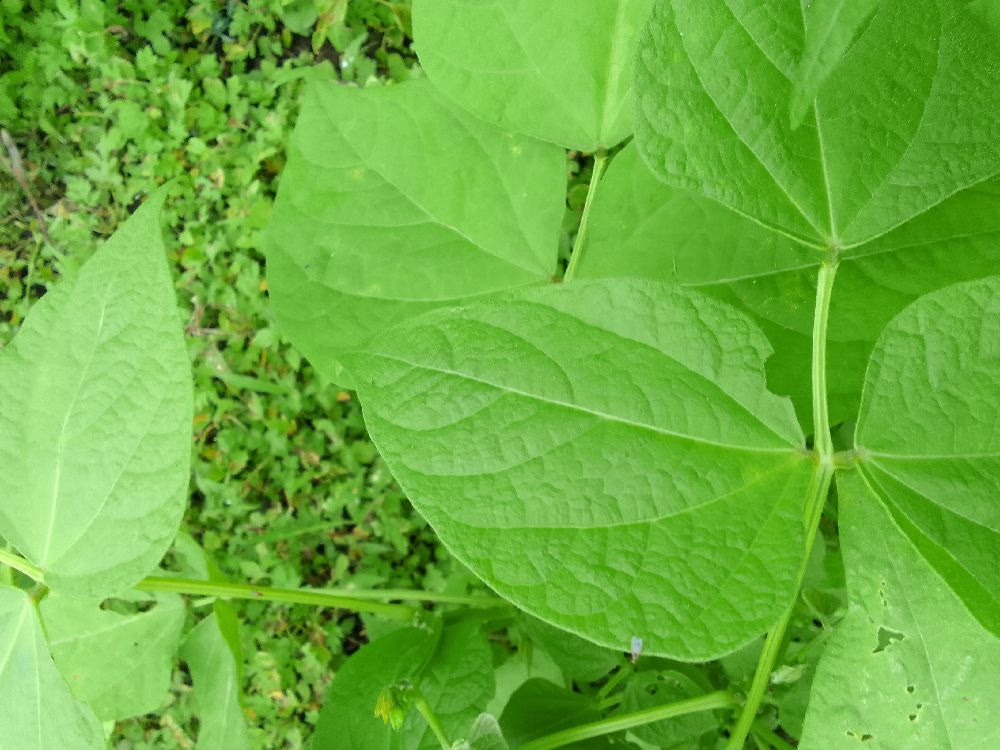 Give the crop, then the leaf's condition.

common bean, healthy
